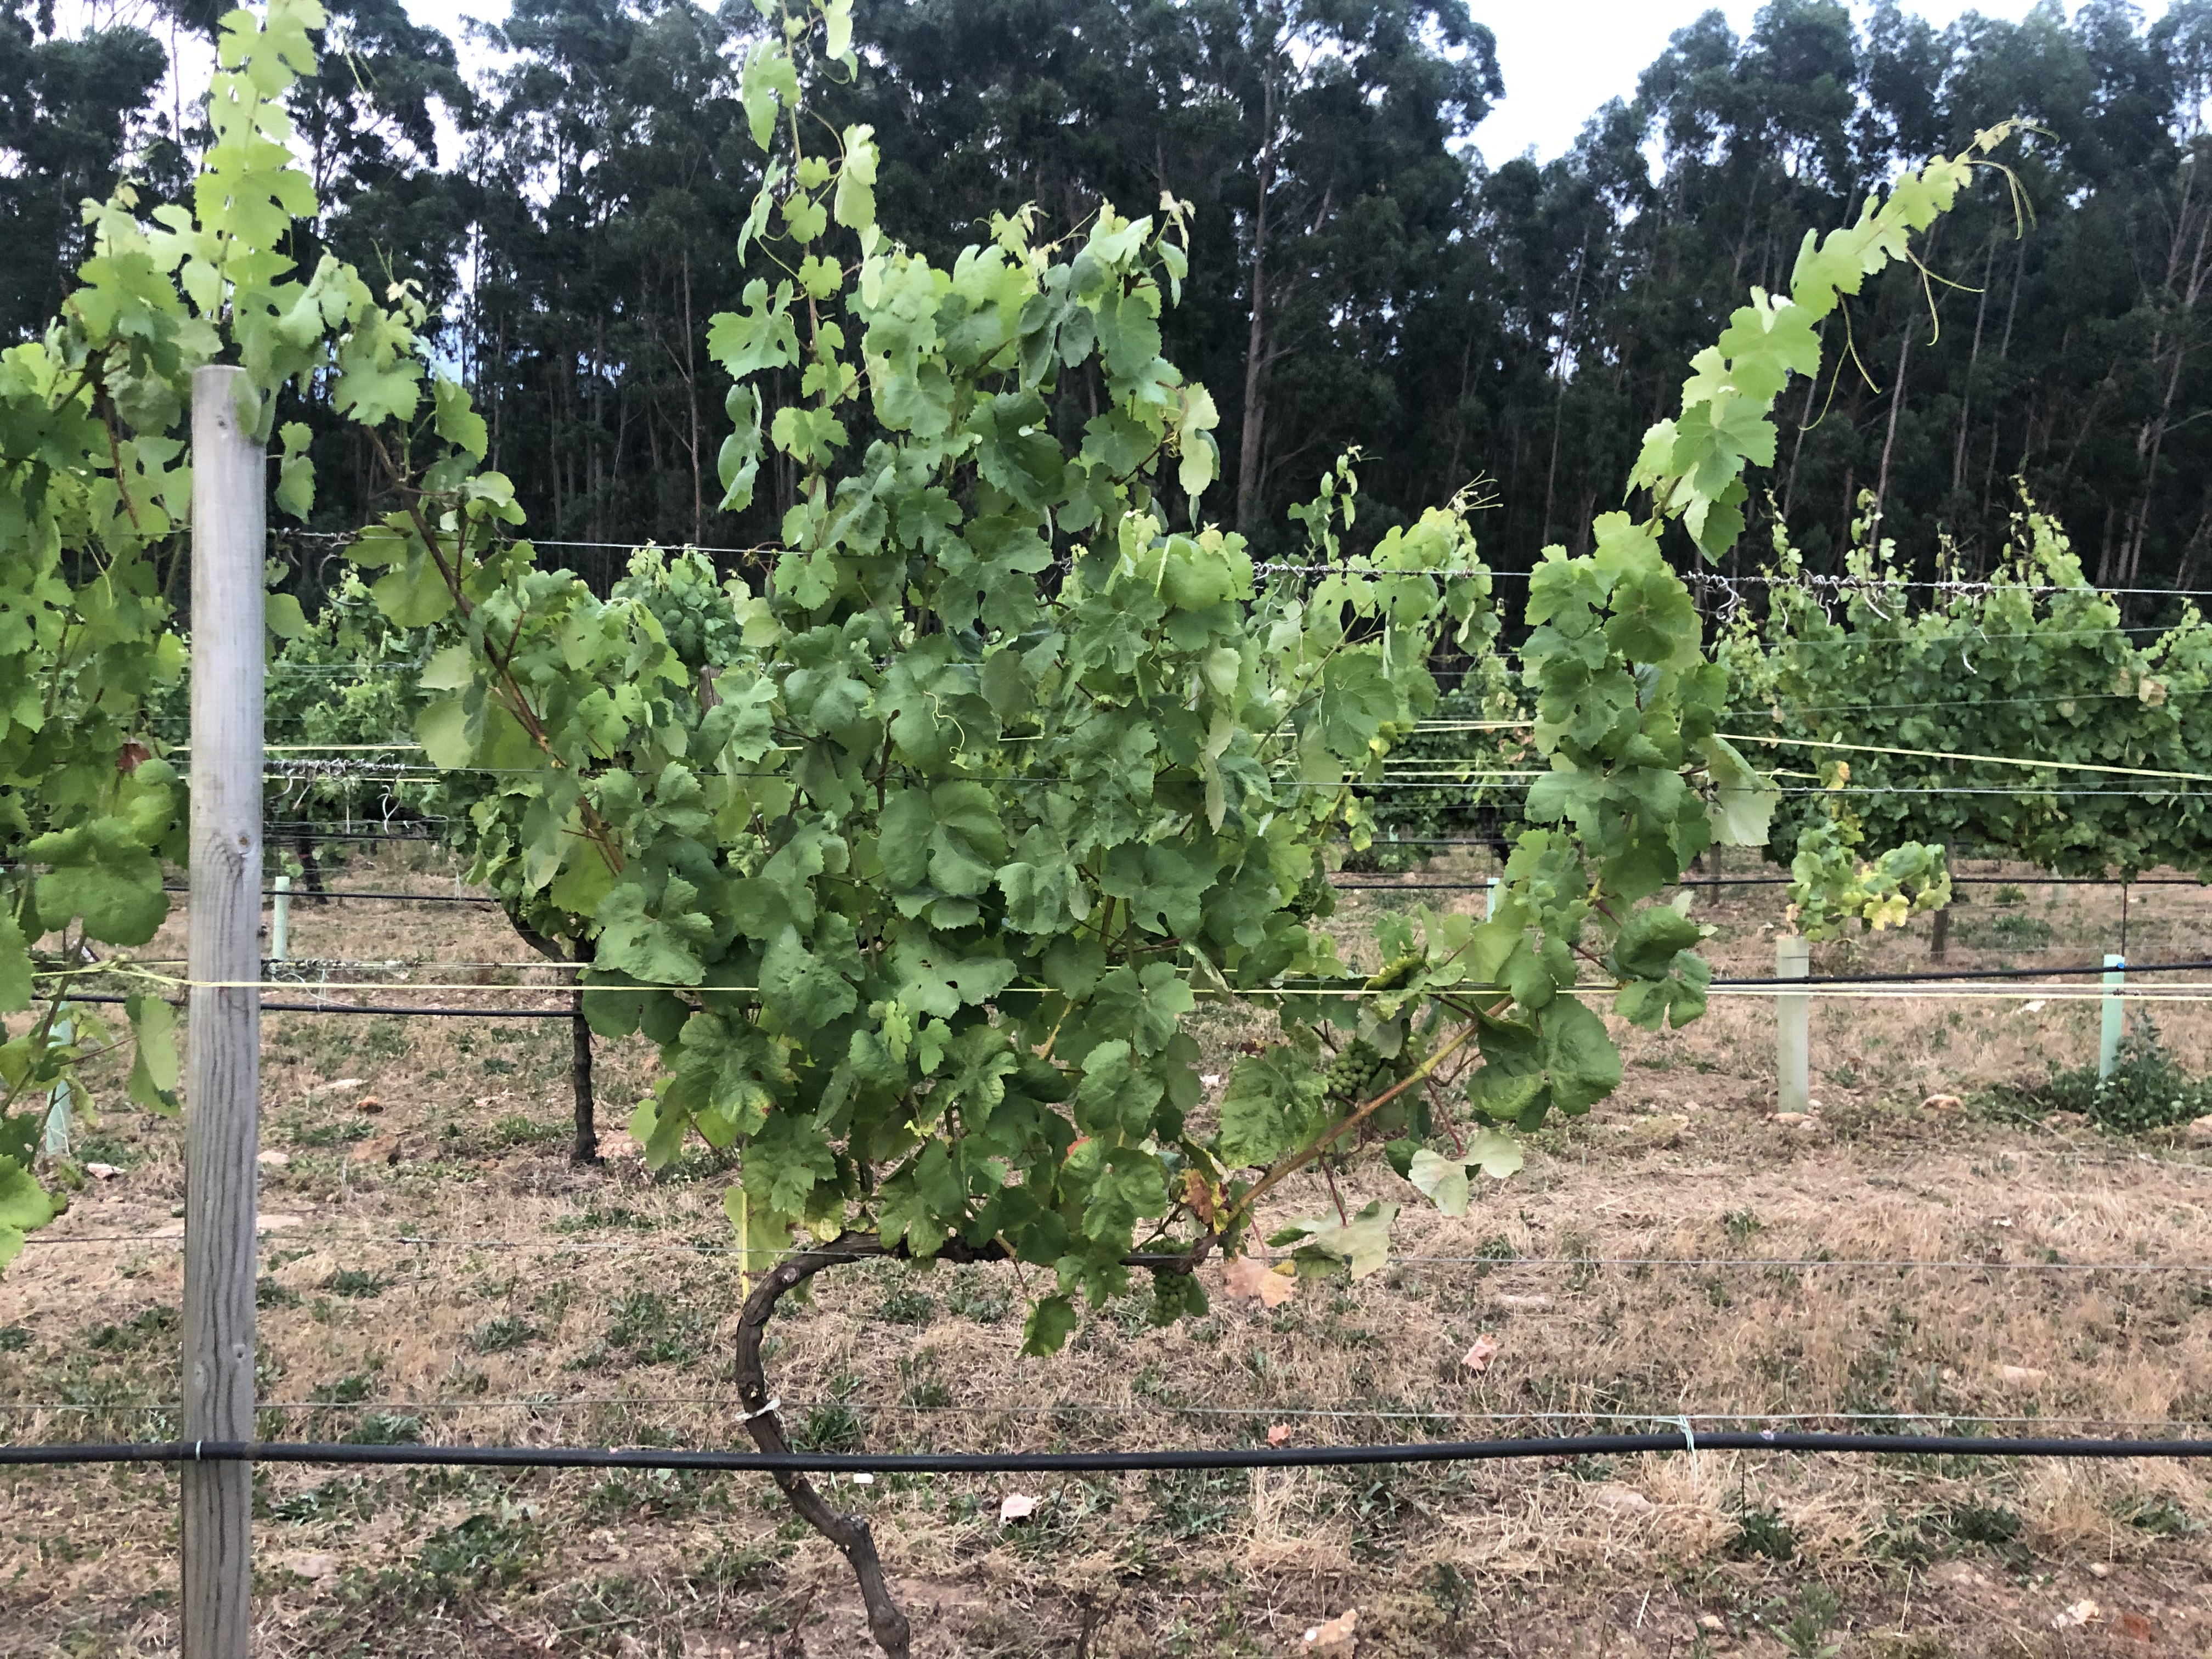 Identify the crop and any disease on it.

grapevine, not affected by esca disease
